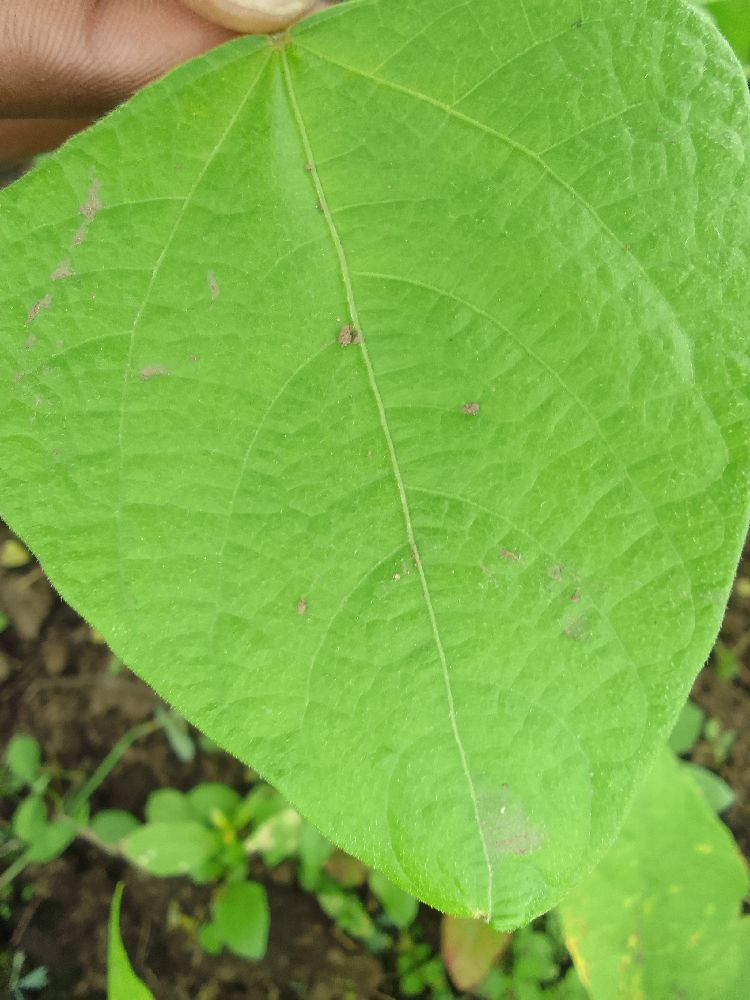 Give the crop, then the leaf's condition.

common bean, healthy
